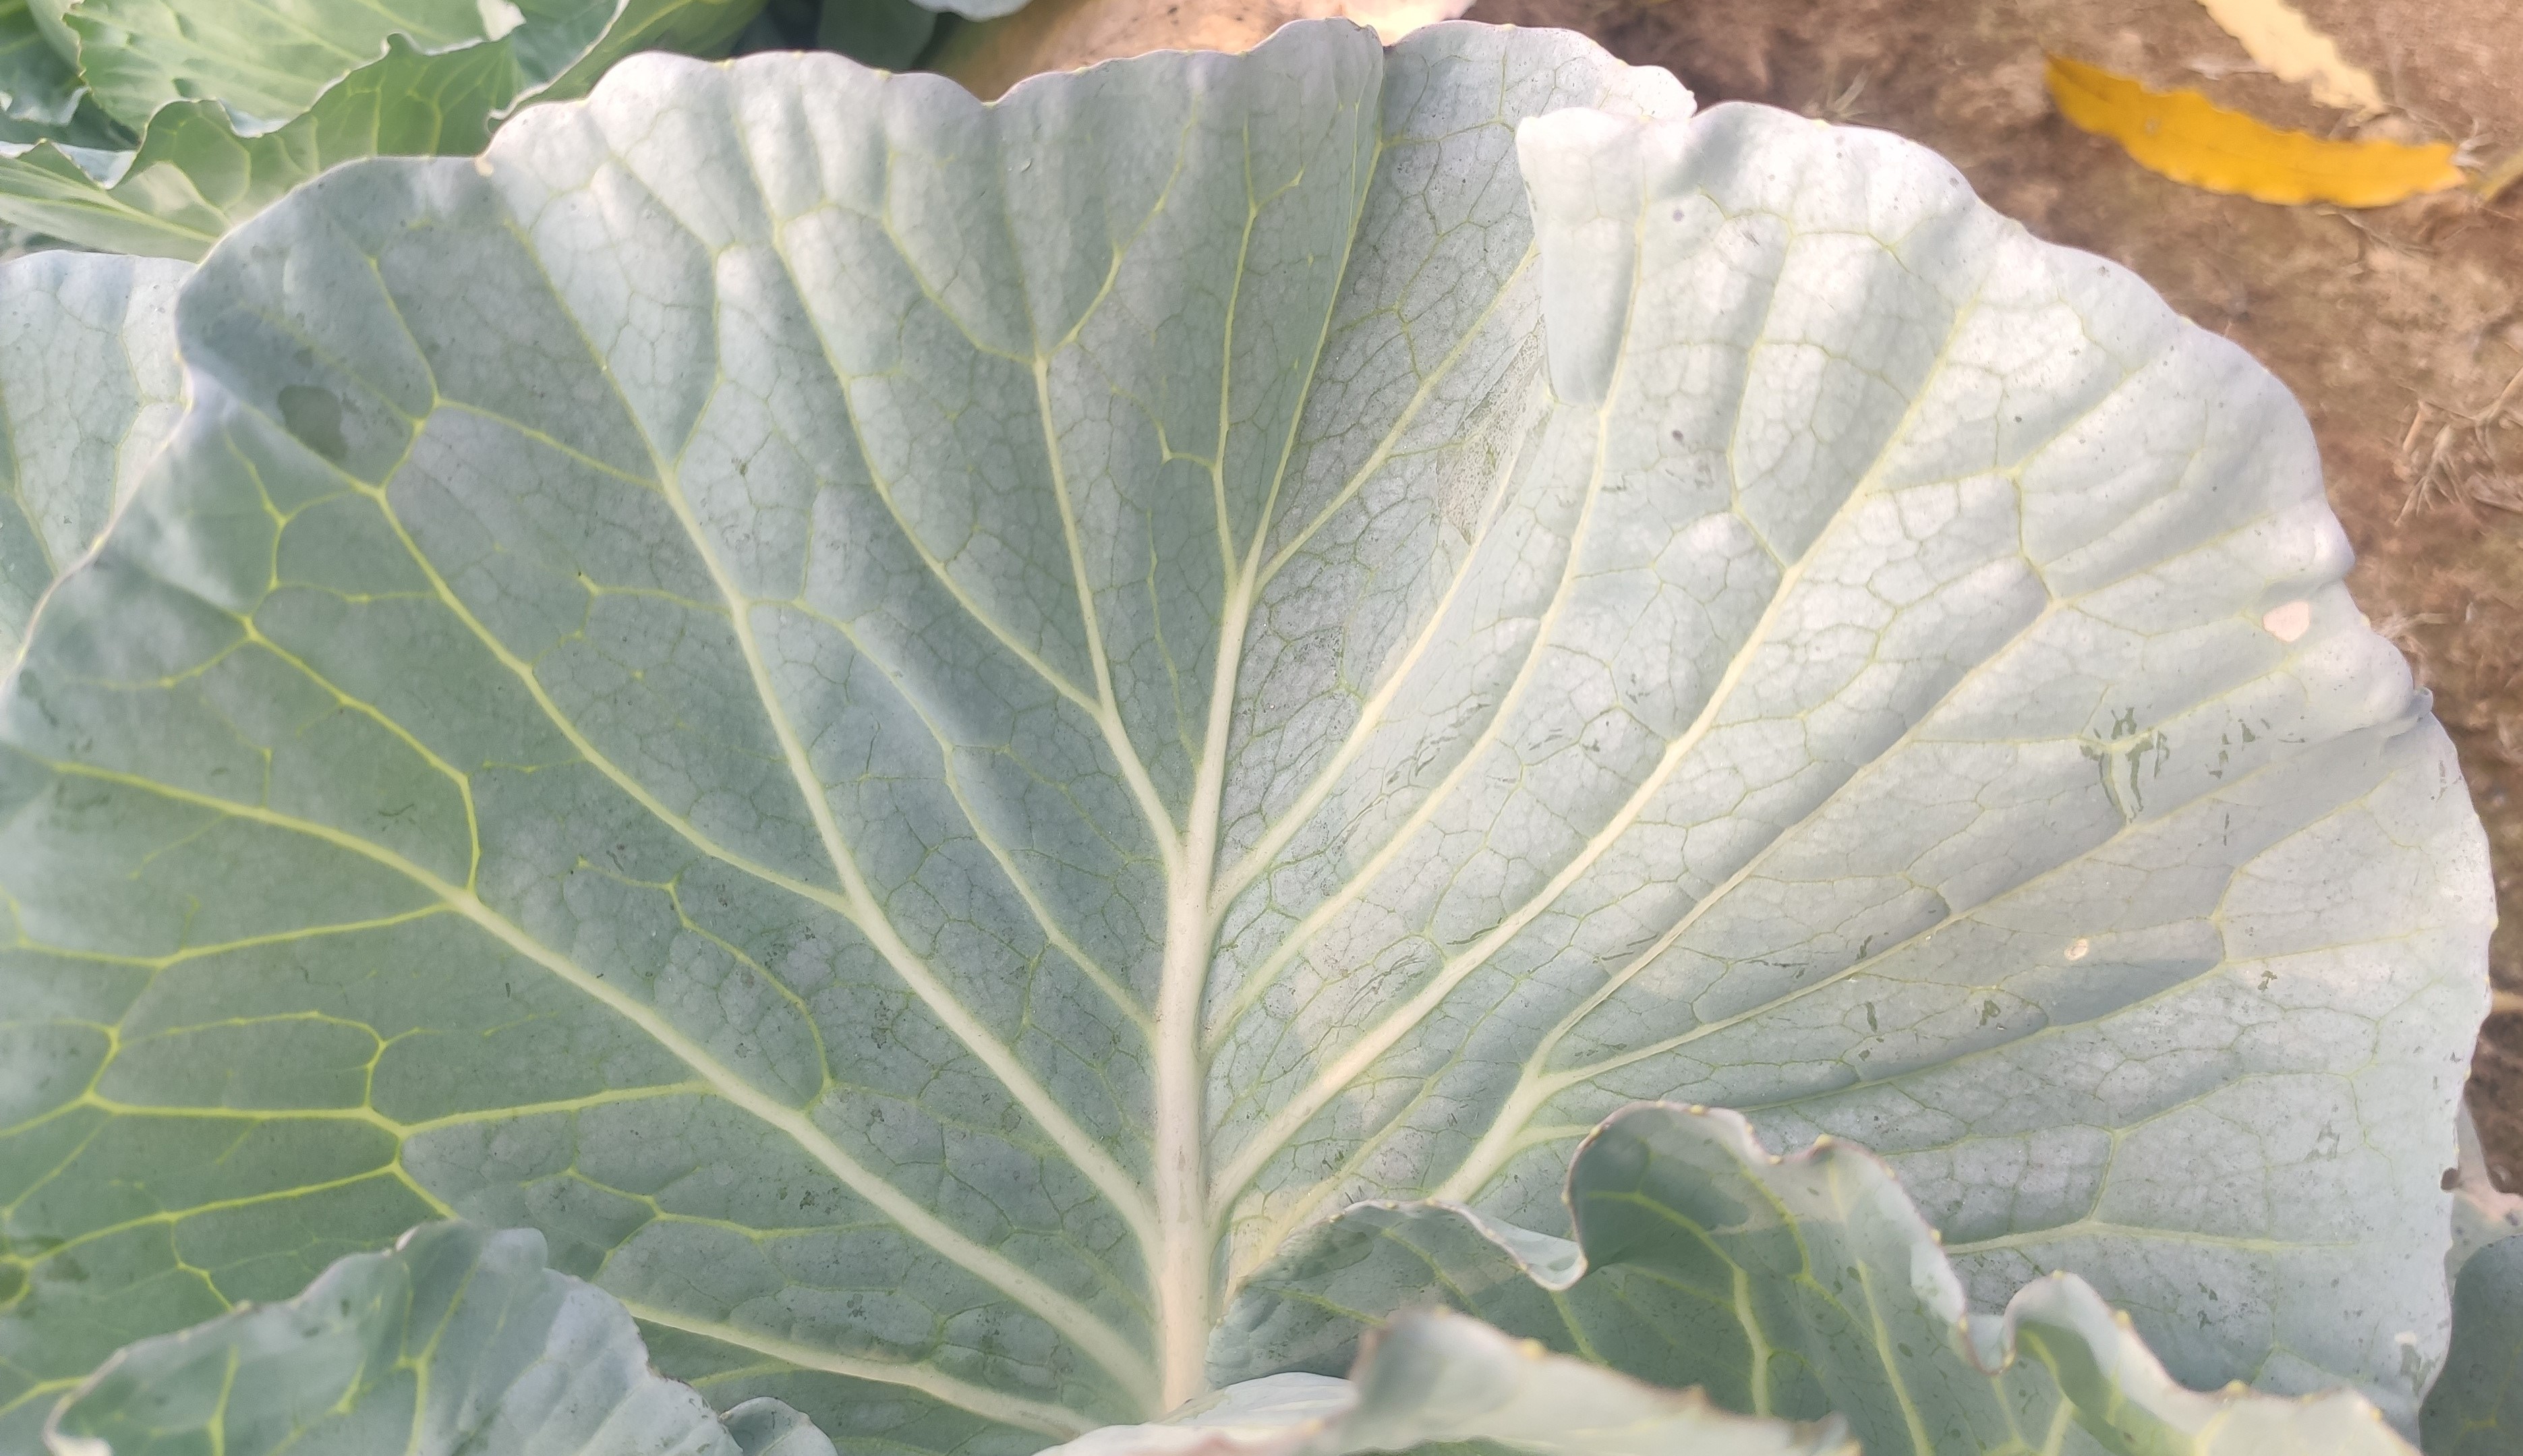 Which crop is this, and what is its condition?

cabbage, healthy
